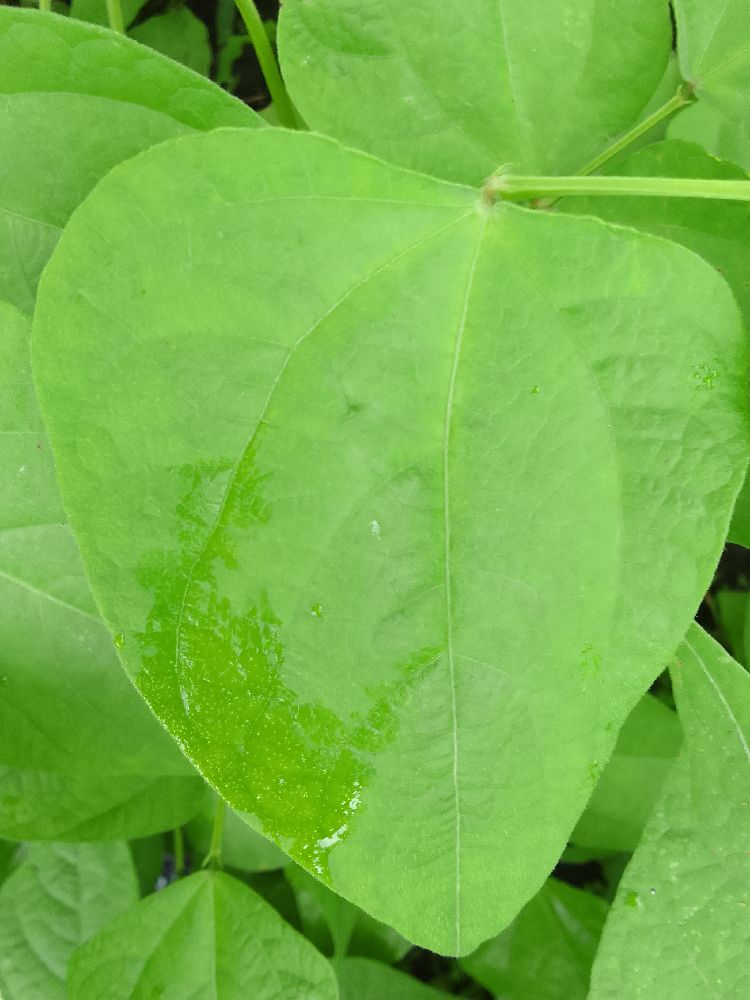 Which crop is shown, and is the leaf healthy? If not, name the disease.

maize, healthy
